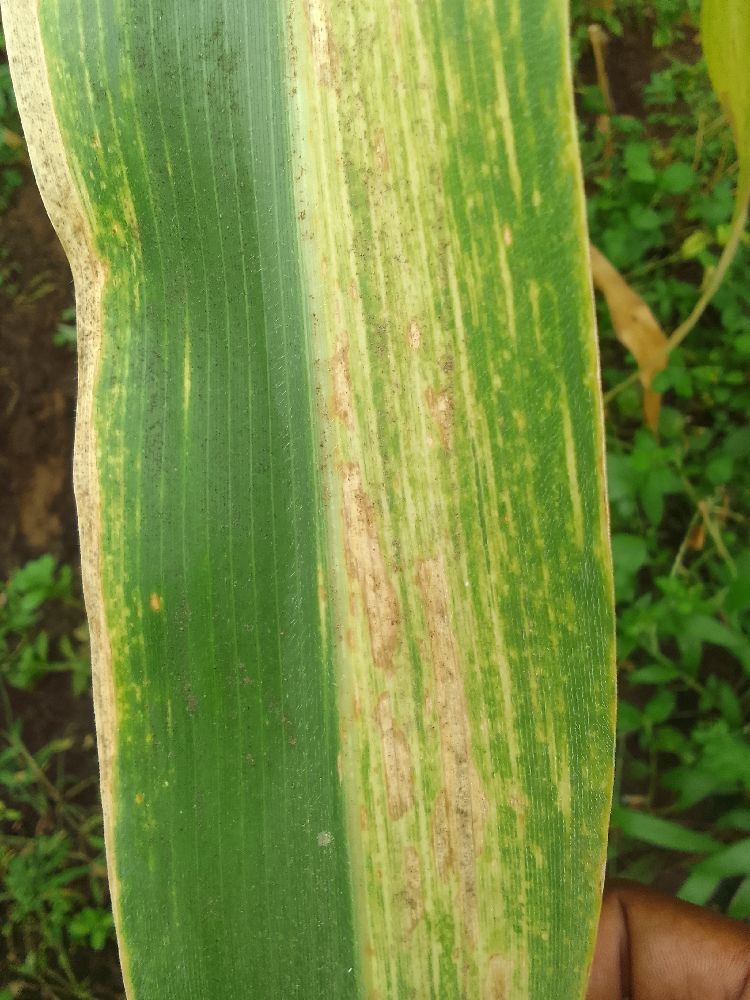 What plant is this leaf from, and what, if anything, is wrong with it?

maize, maize lethal necrosis
